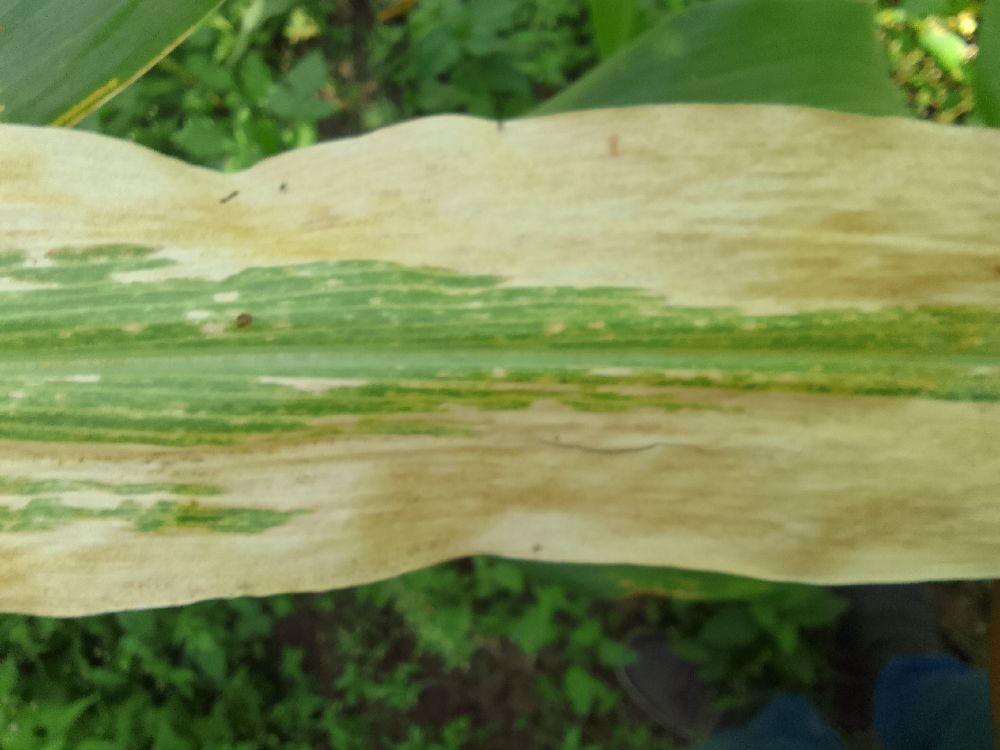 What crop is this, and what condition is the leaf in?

maize, maize lethal necrosis
